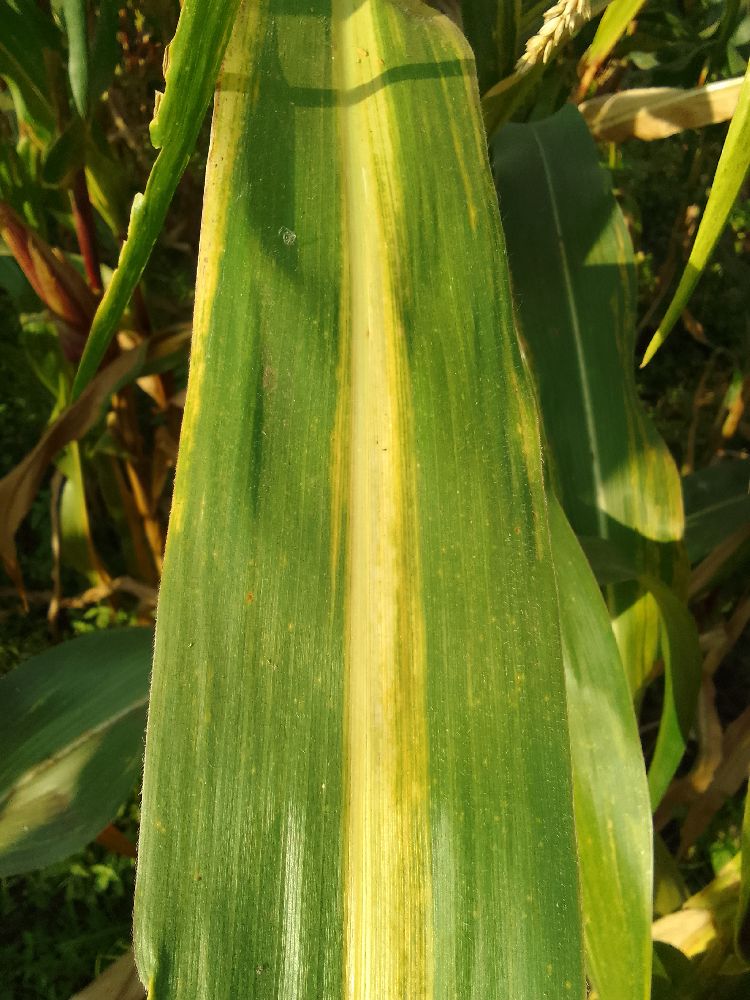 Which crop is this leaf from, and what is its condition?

maize, maize lethal necrosis
